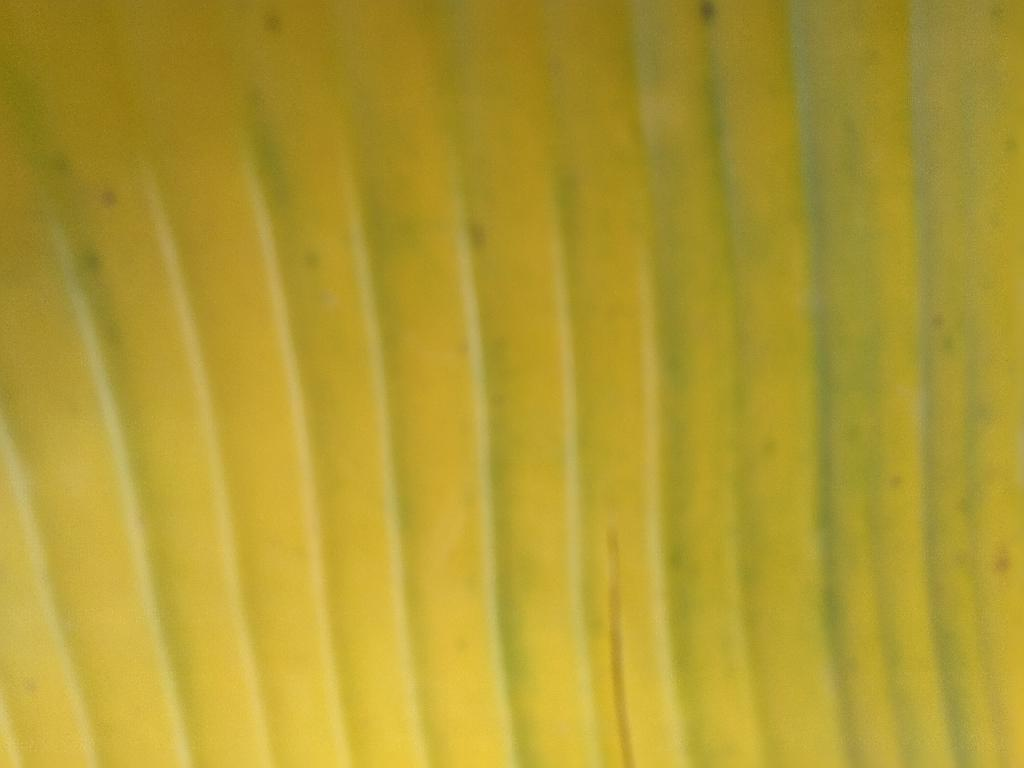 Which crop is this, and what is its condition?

banana, fusarium wilt race 1
